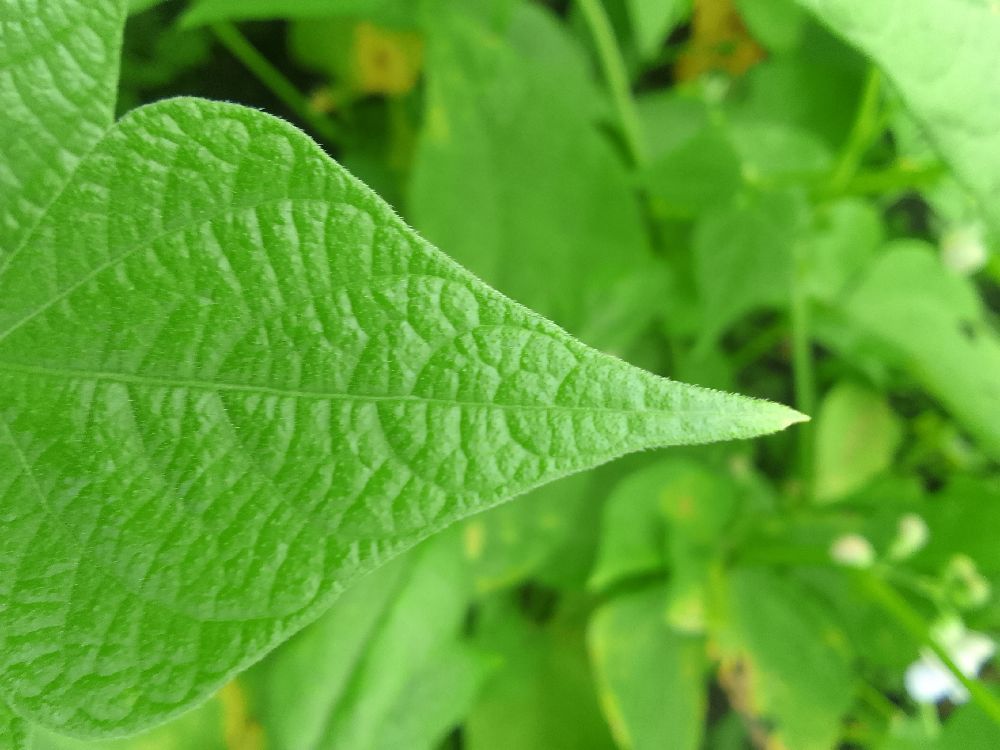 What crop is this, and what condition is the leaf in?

common bean, healthy
